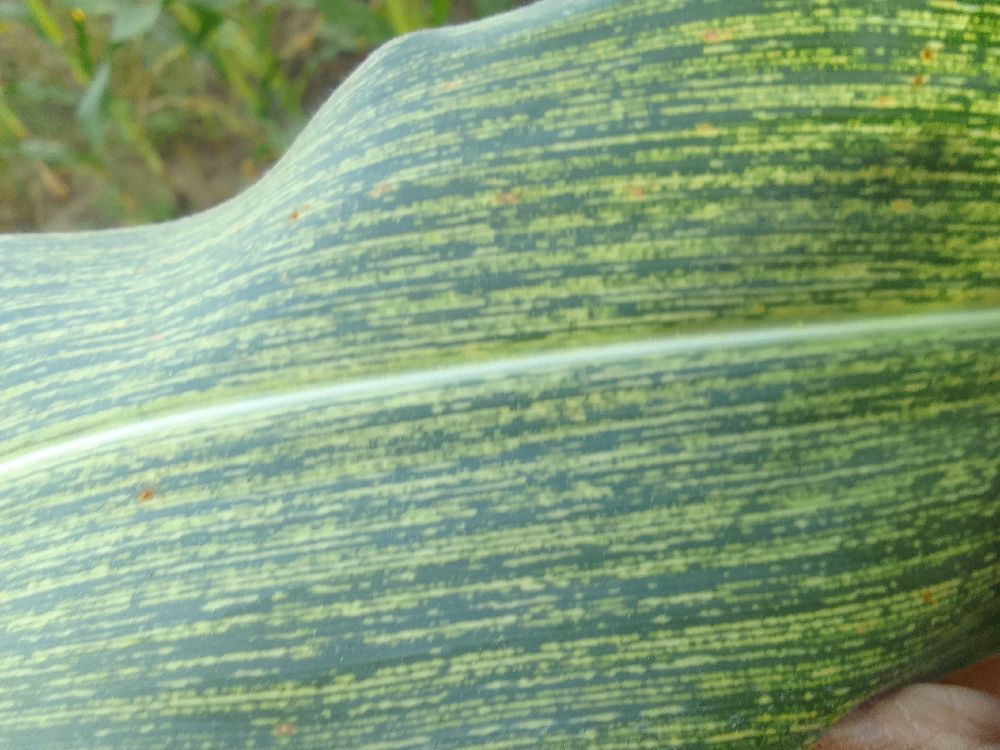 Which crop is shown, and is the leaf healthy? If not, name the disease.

maize, maize streak virus
